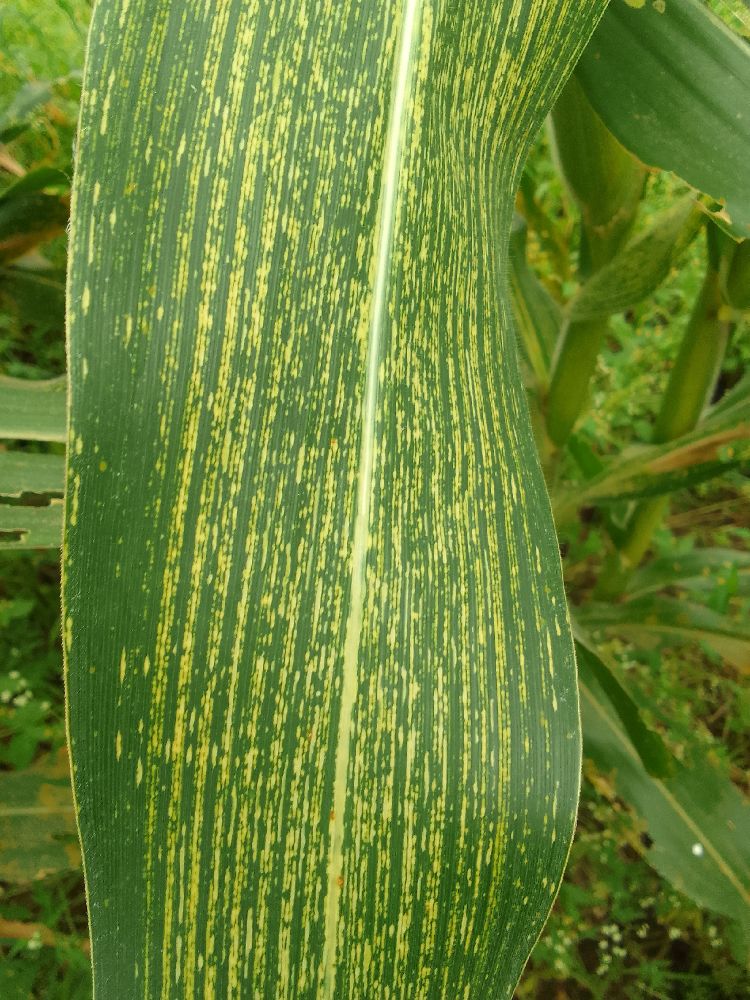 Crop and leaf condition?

maize, maize streak virus
